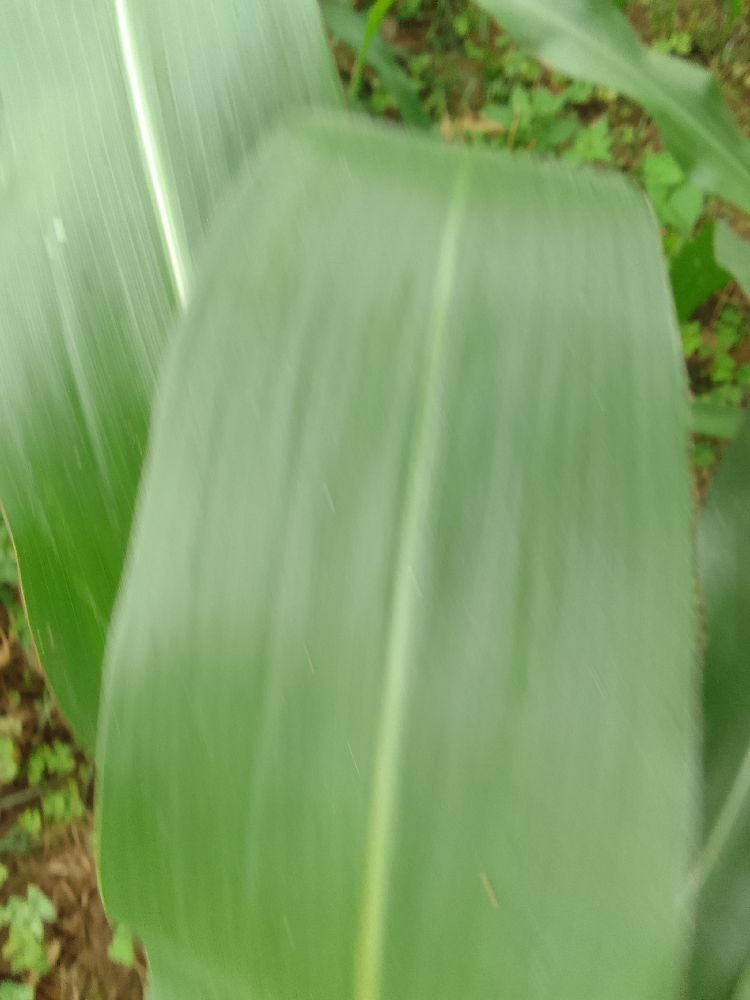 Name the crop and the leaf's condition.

maize, healthy
